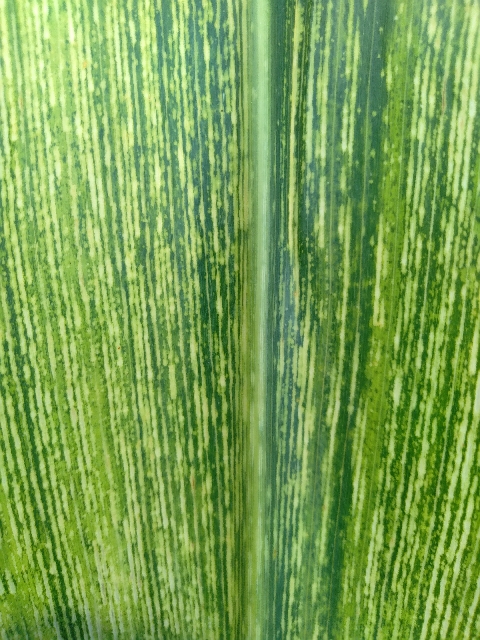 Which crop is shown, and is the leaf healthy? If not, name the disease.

maize, maize streak virus
